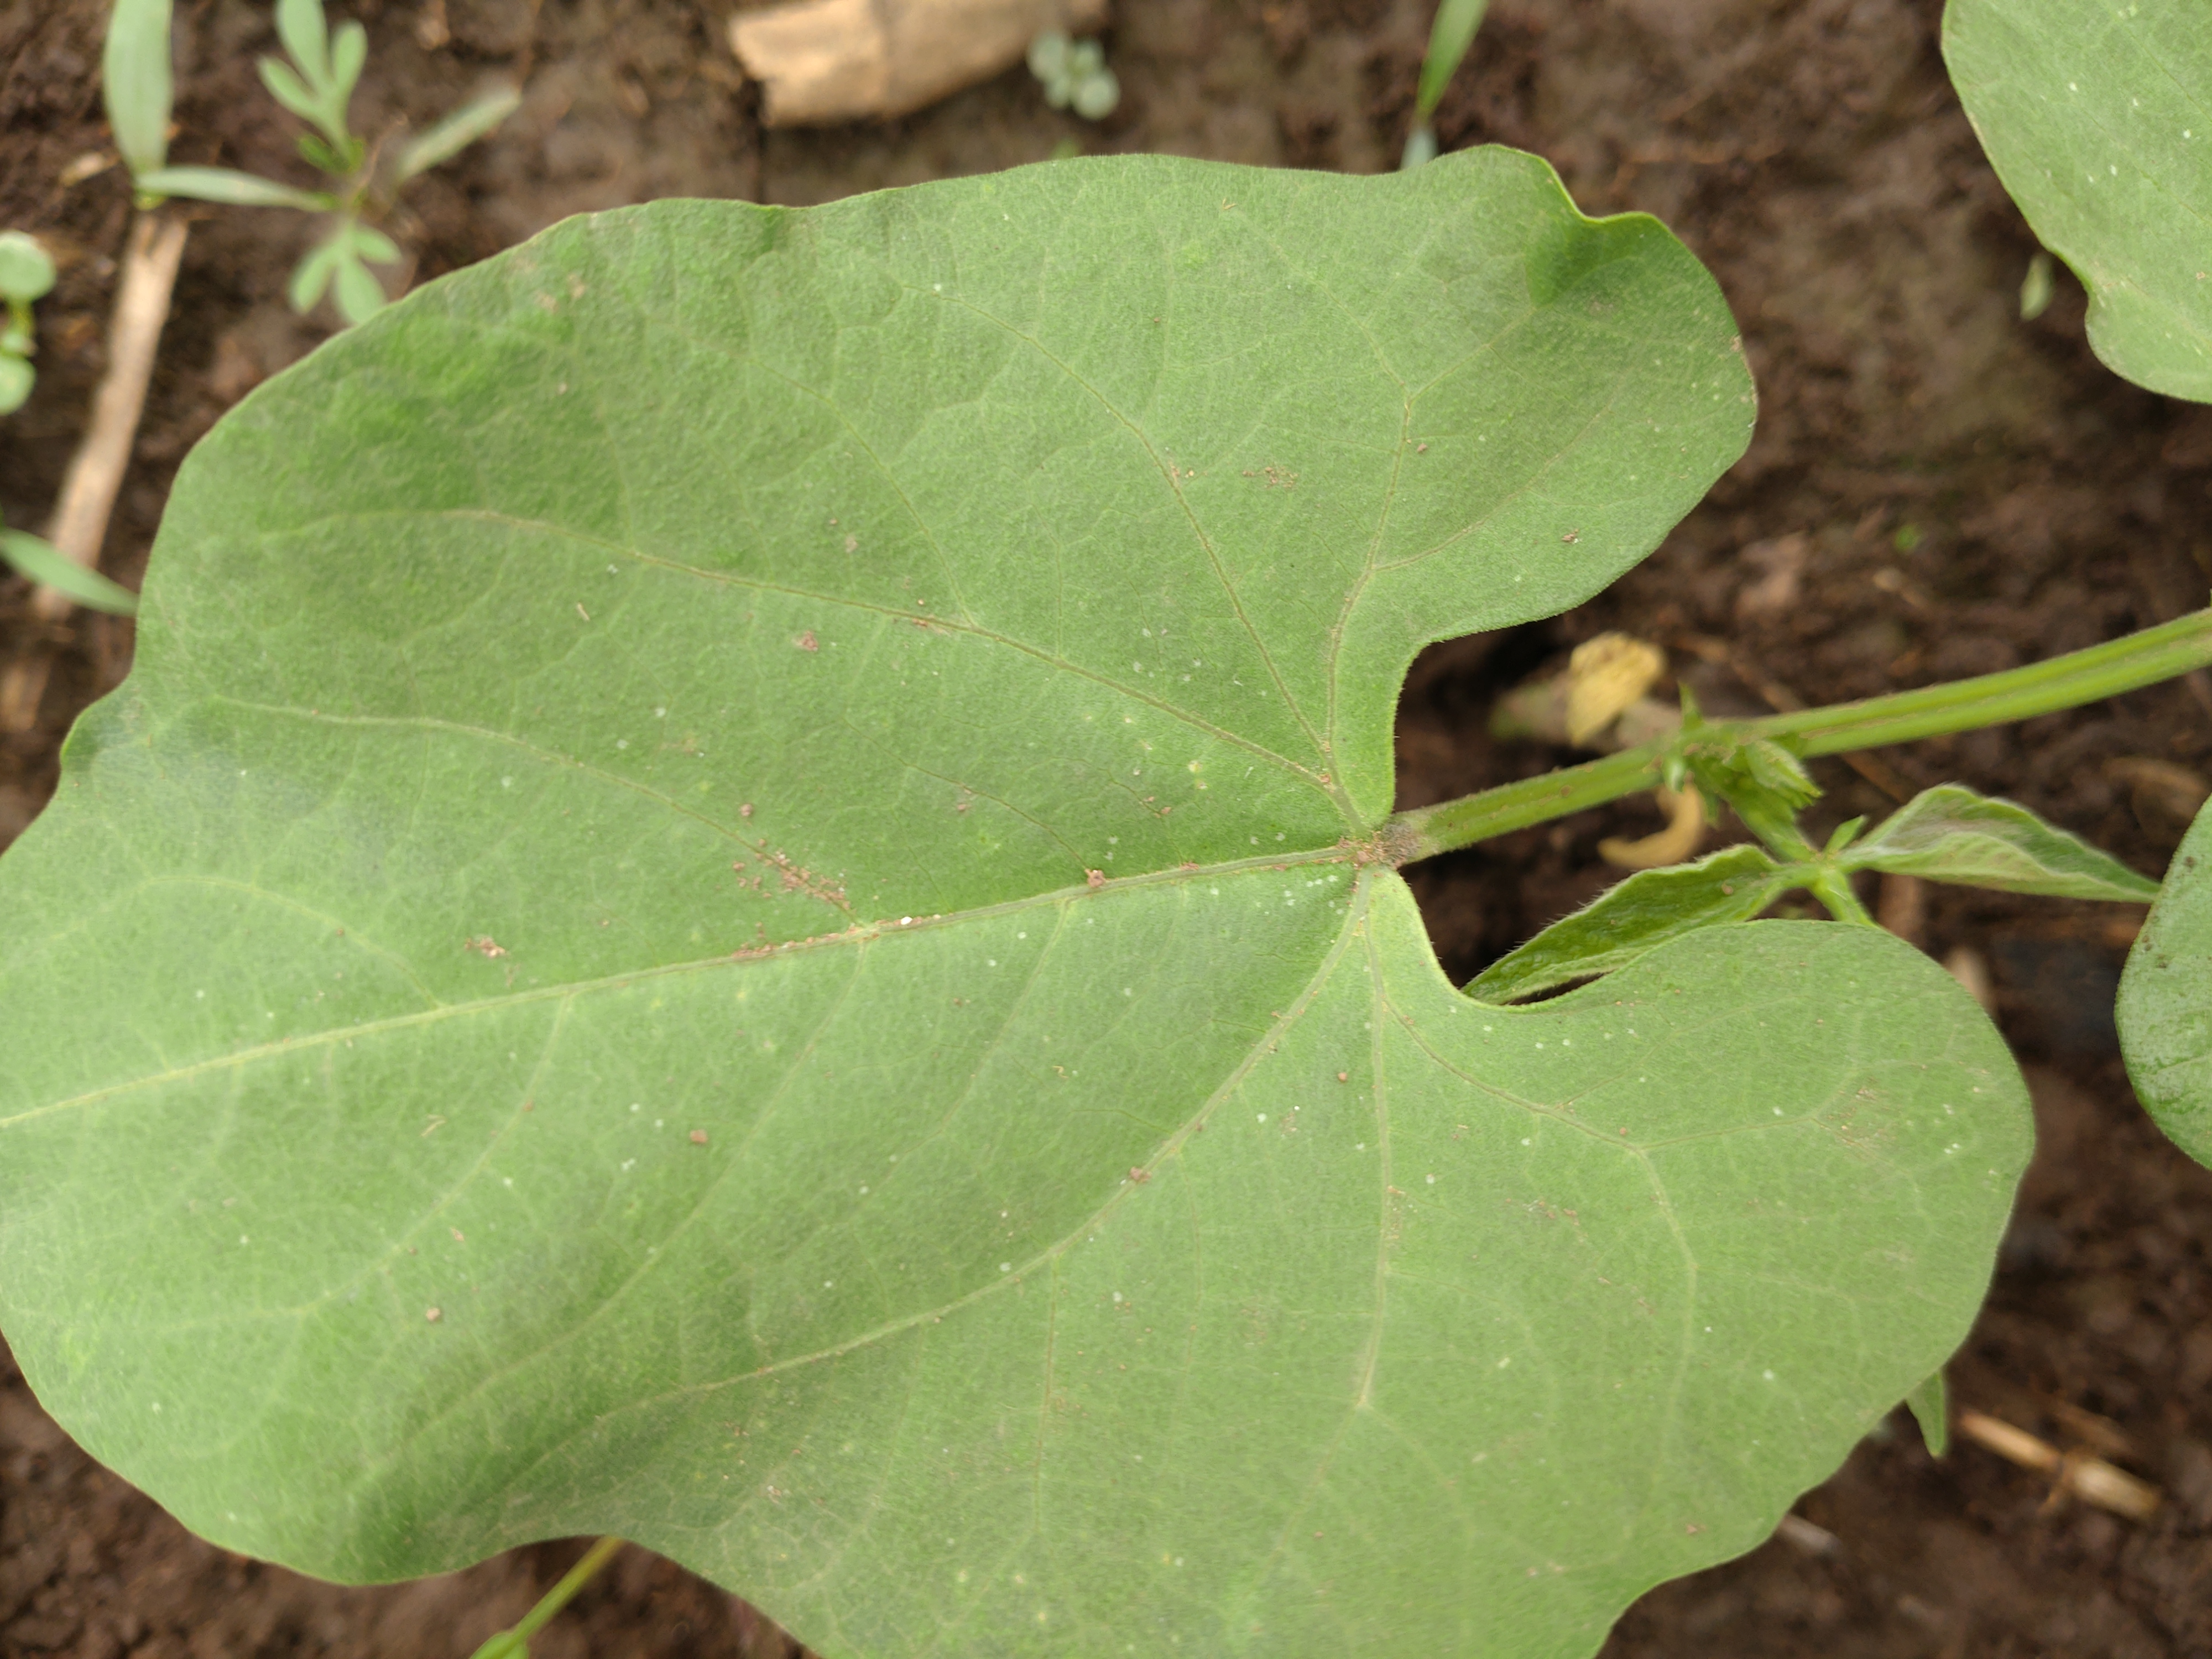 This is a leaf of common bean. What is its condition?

healthy
